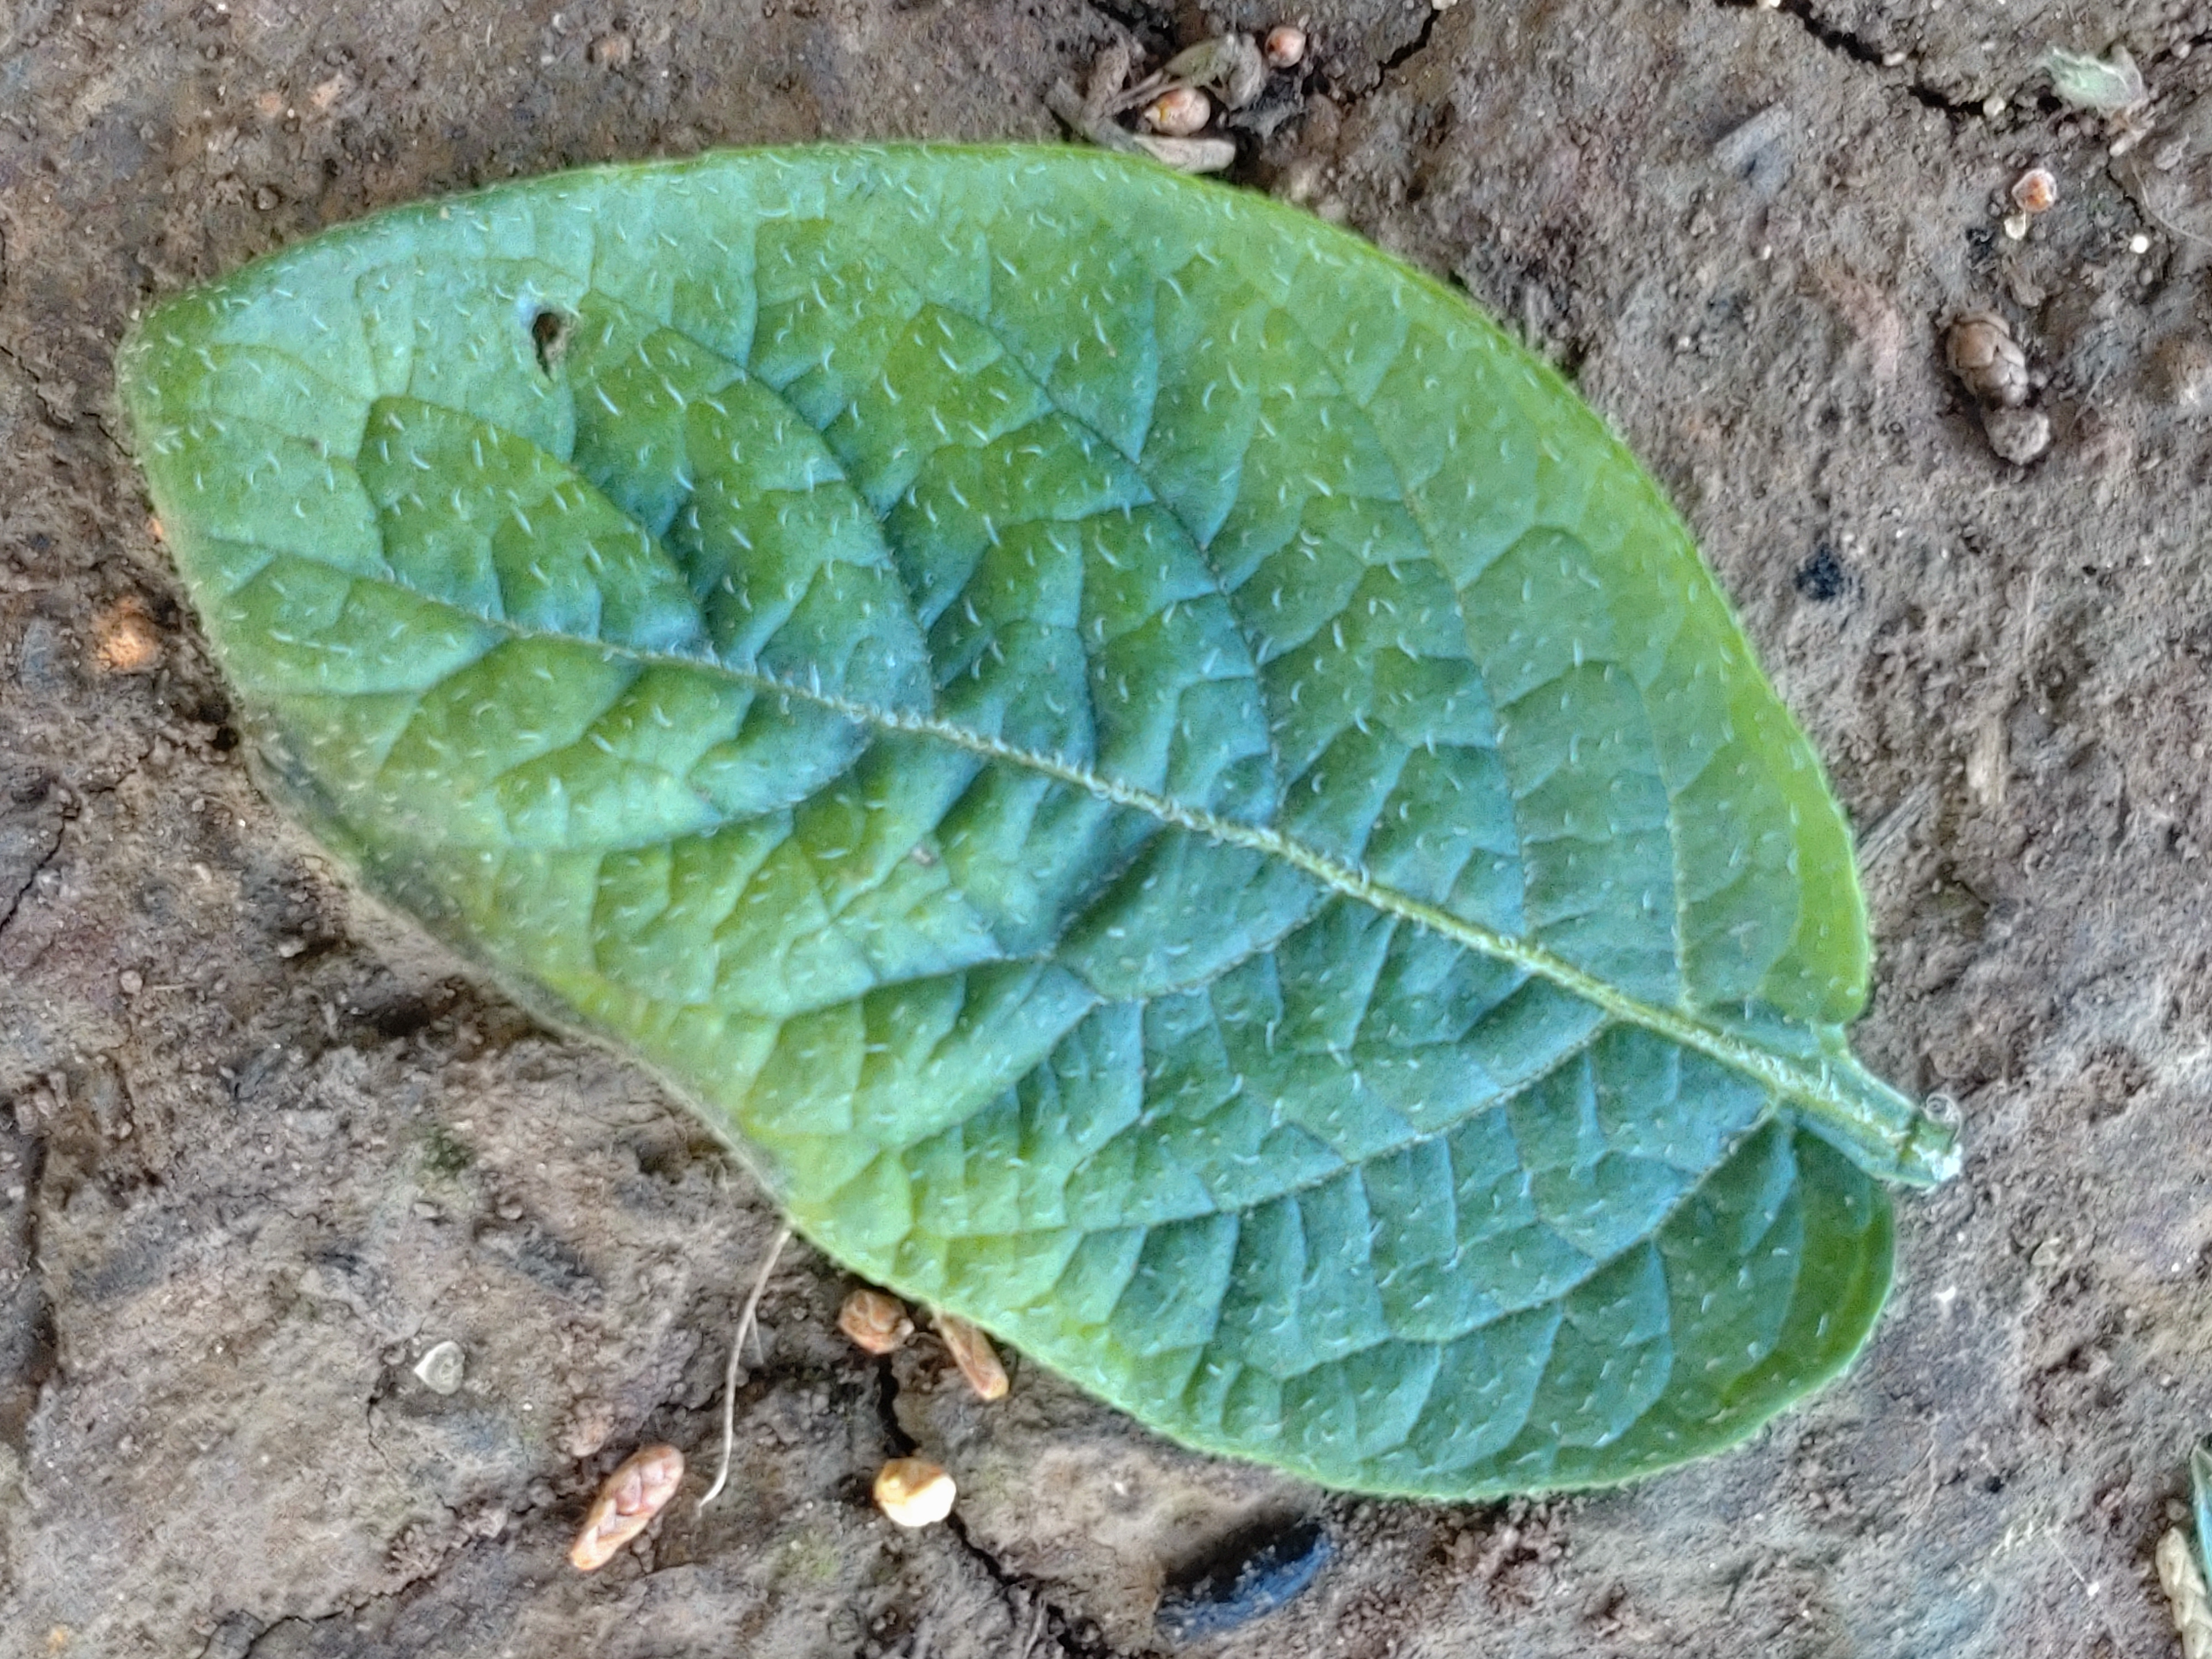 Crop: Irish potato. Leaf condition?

early blight
